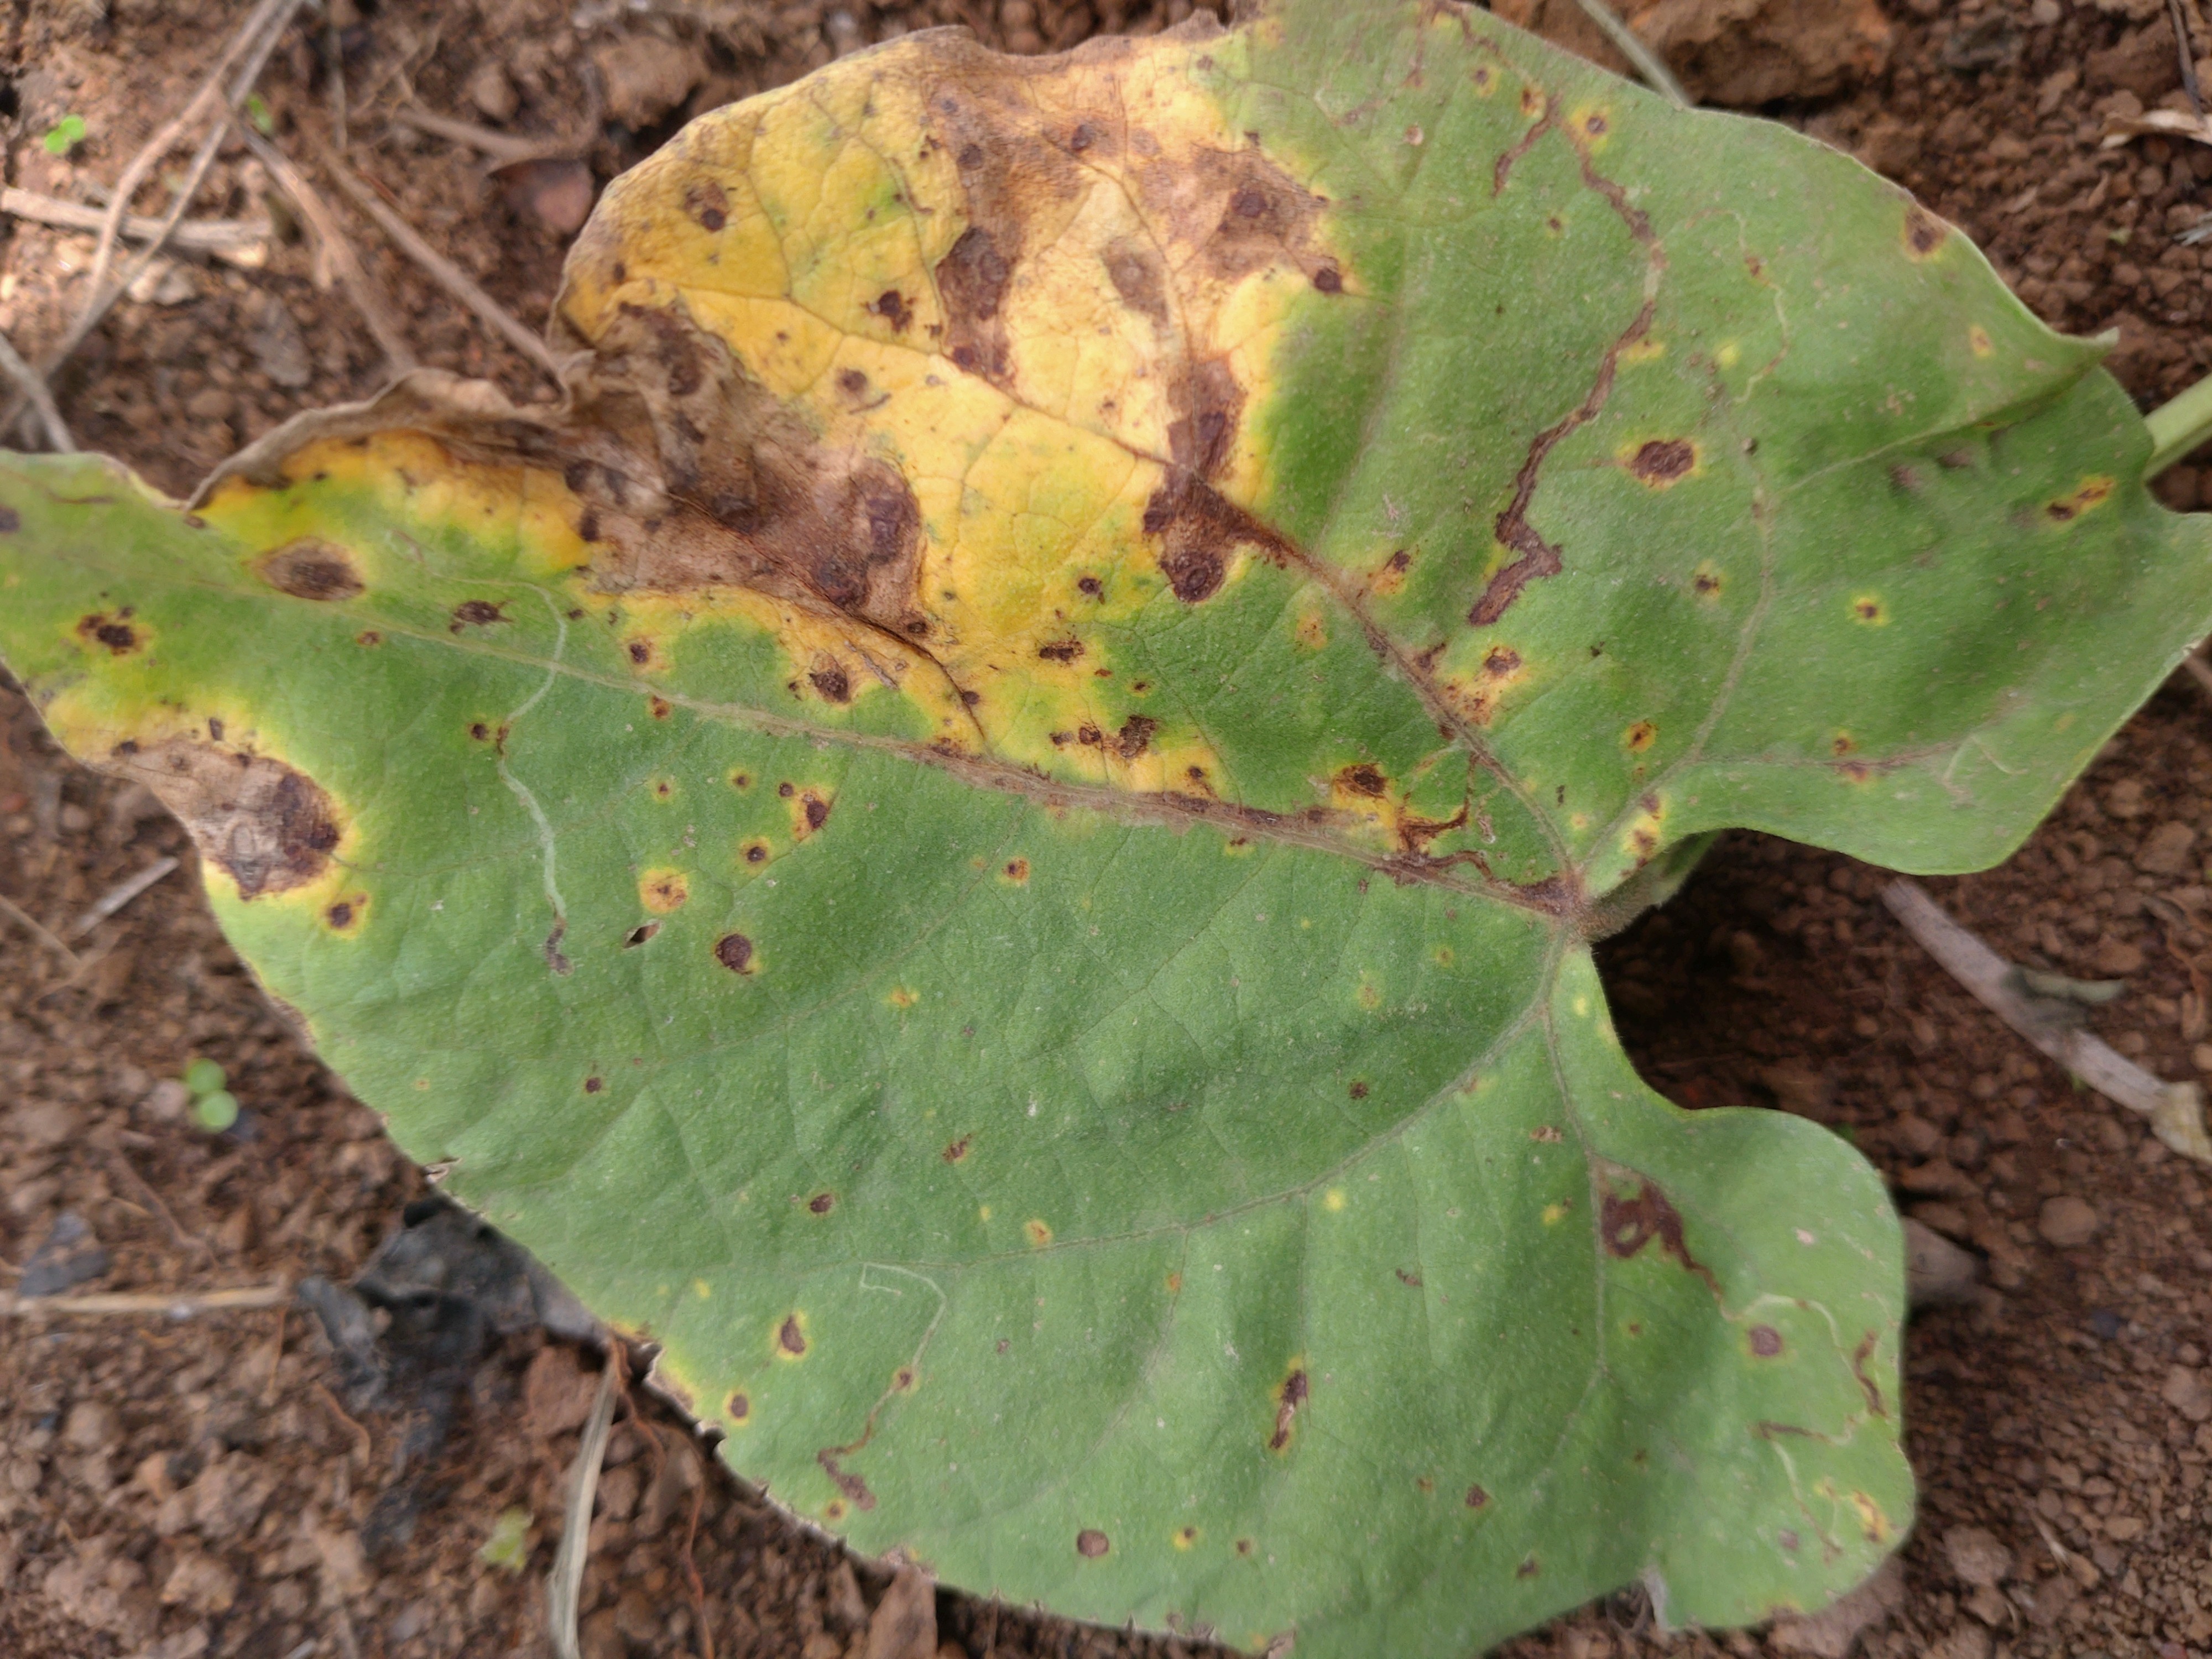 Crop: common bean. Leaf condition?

rust
